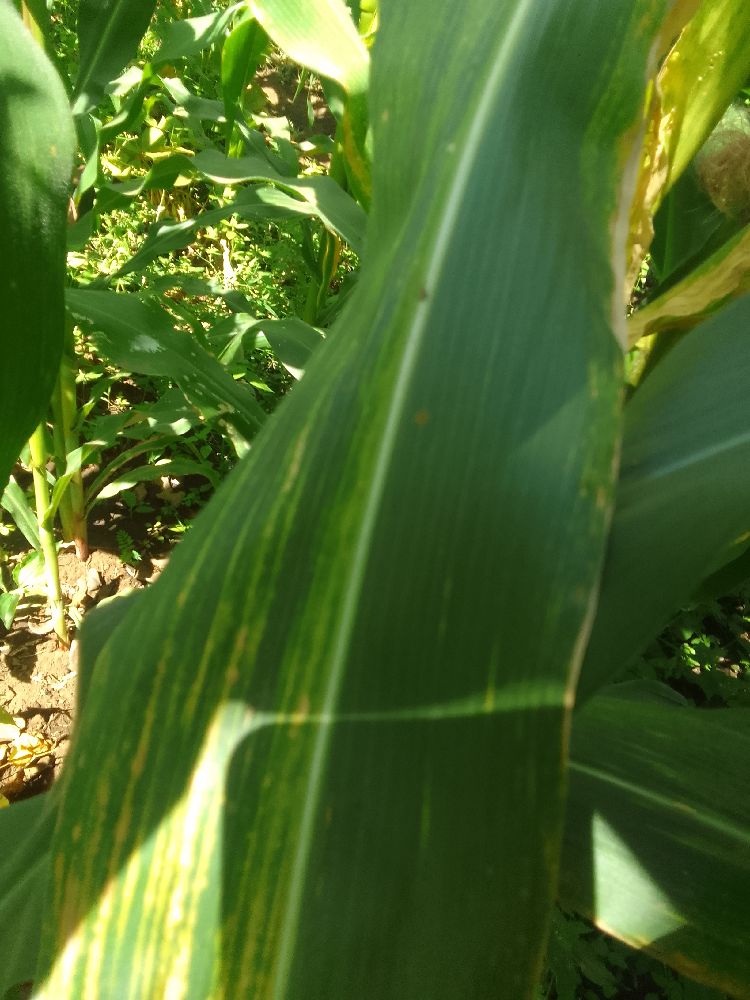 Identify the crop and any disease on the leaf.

maize, maize lethal necrosis
